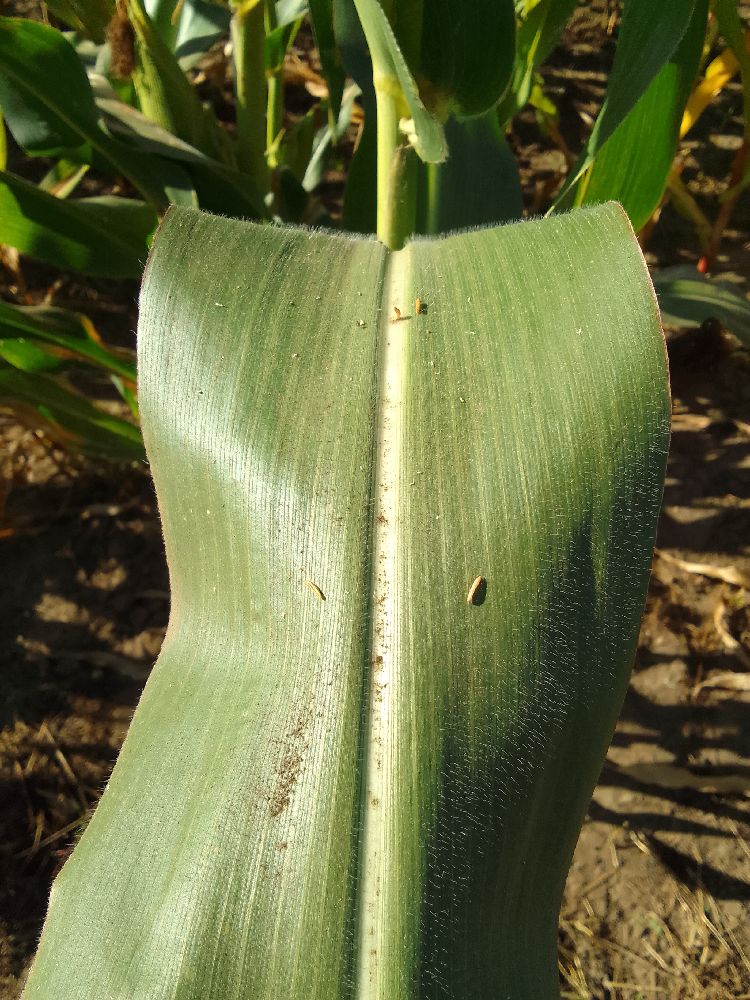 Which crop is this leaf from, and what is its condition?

maize, healthy
